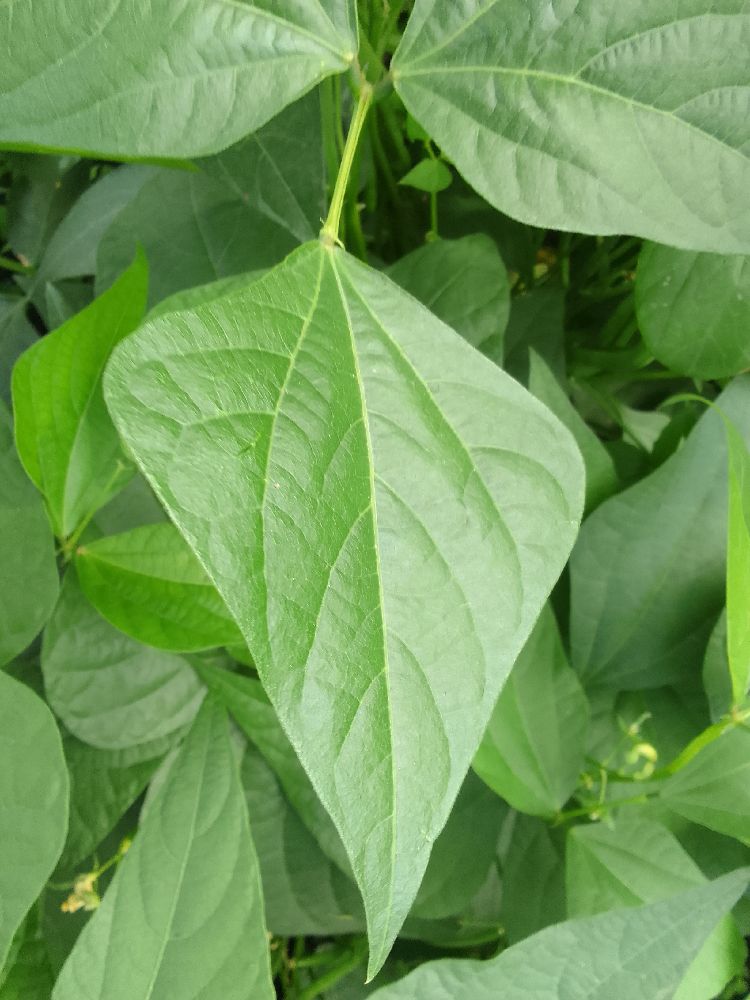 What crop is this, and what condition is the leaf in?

common bean, healthy
